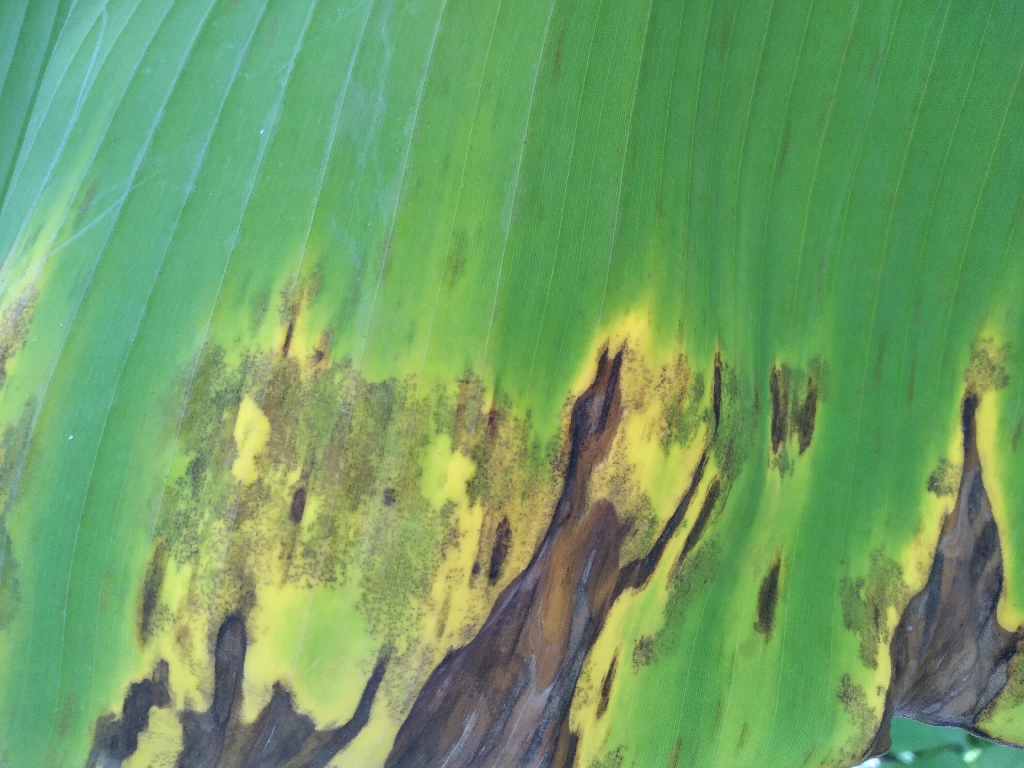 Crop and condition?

banana, black sigatoka
